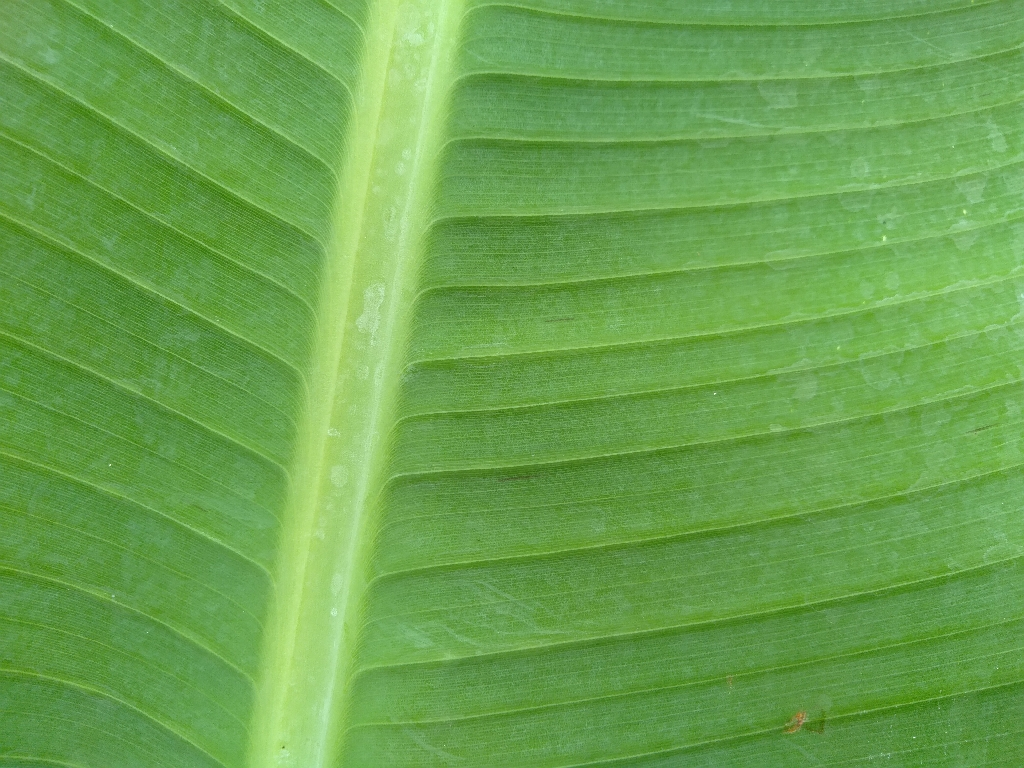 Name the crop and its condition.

banana, healthy
